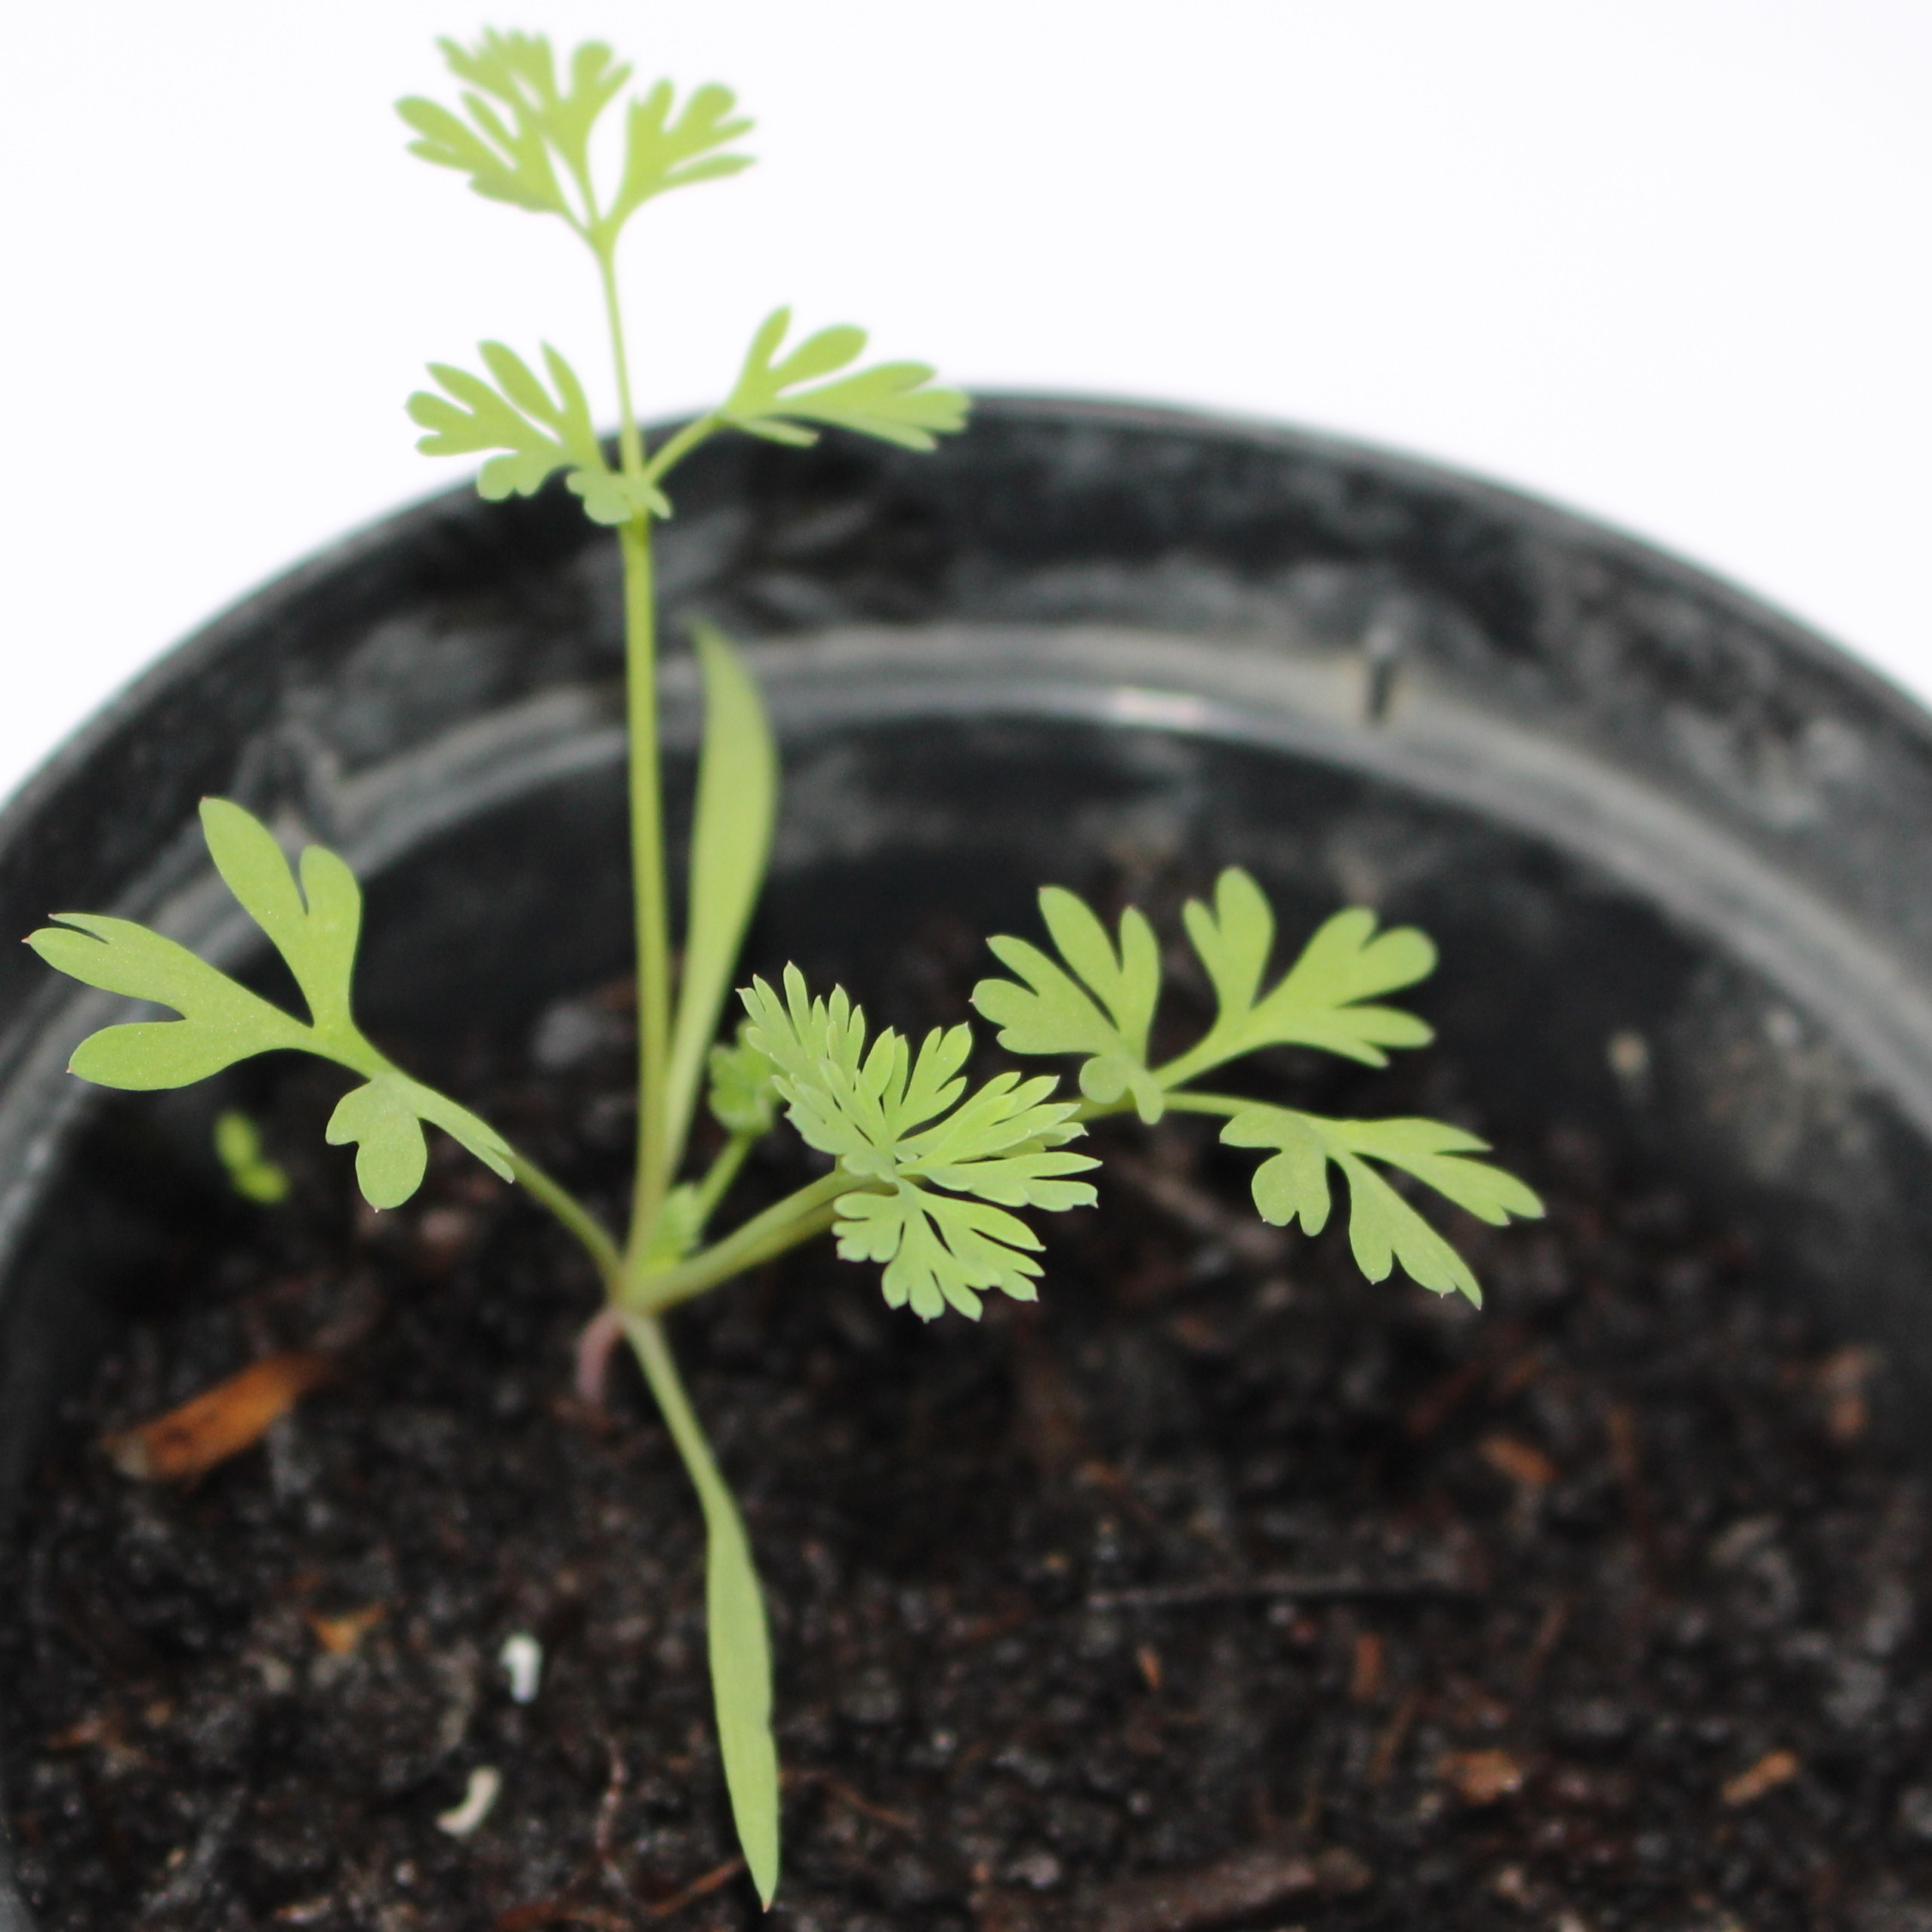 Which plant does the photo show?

Fumaria officinalis
